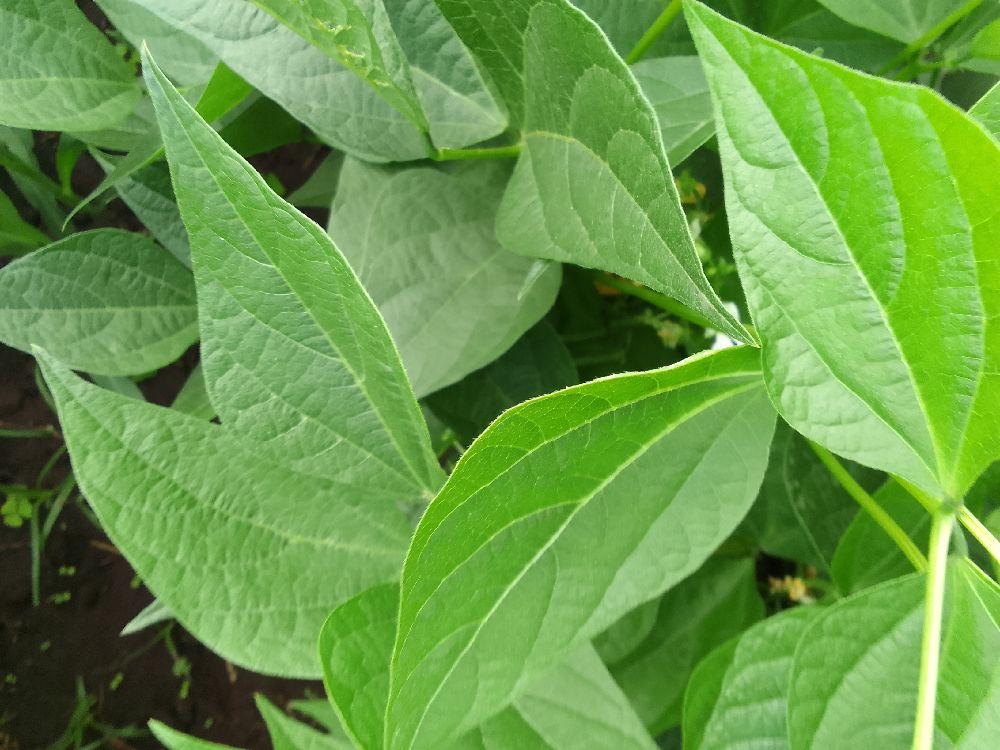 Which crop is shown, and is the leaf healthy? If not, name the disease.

common bean, healthy
